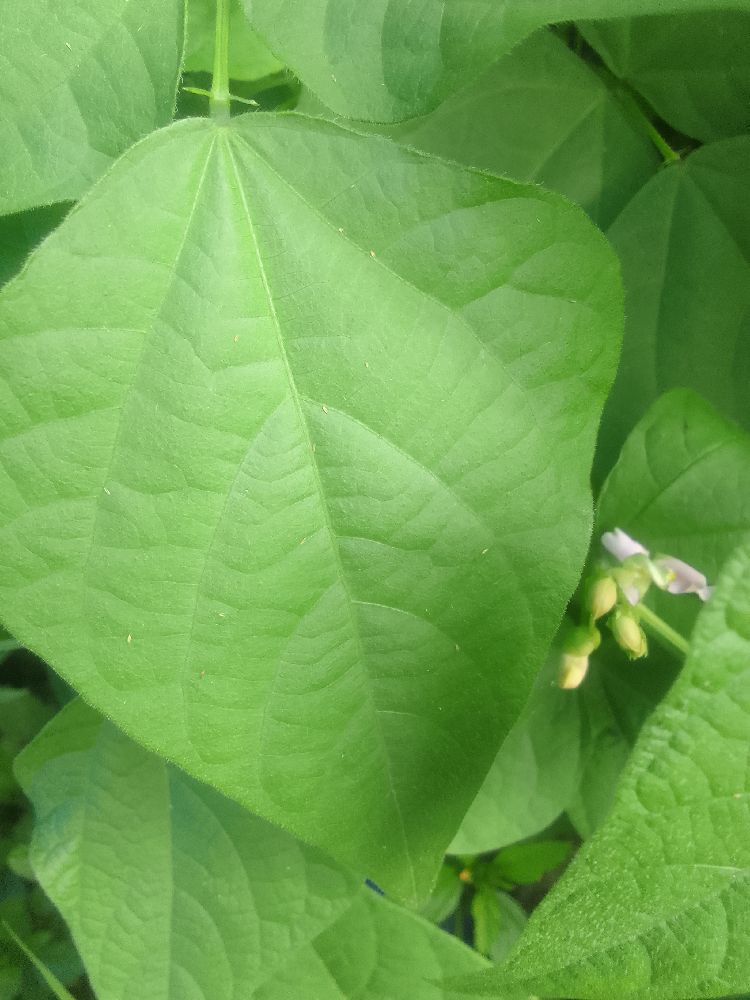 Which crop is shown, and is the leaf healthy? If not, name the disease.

common bean, healthy
